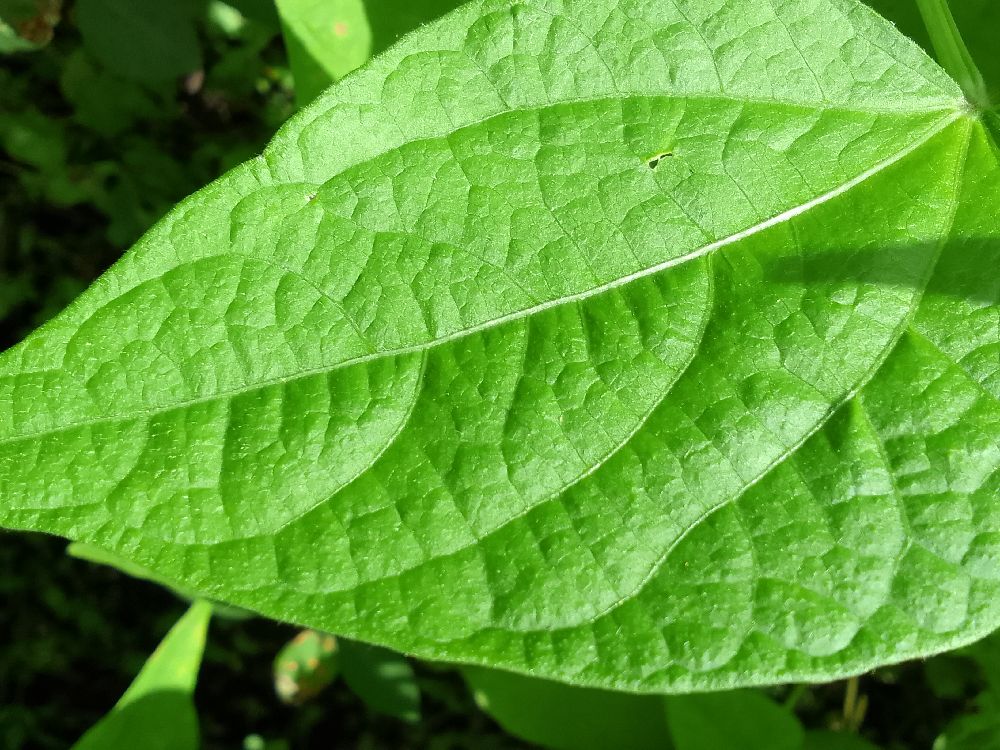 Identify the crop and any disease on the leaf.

common bean, healthy
